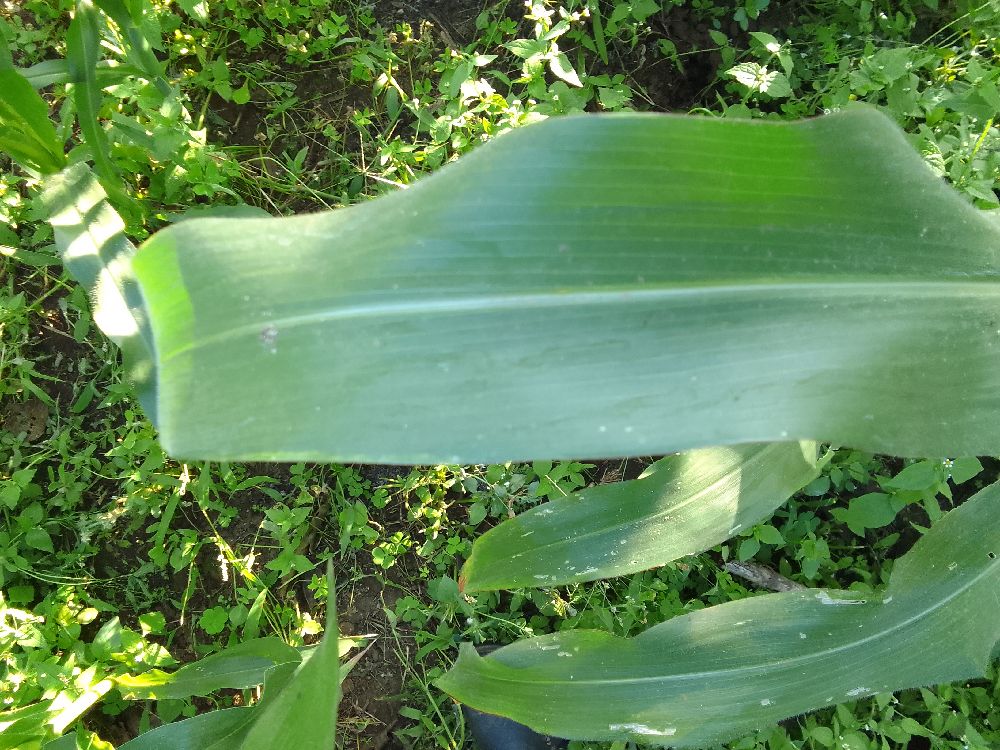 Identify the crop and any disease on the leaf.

maize, healthy
